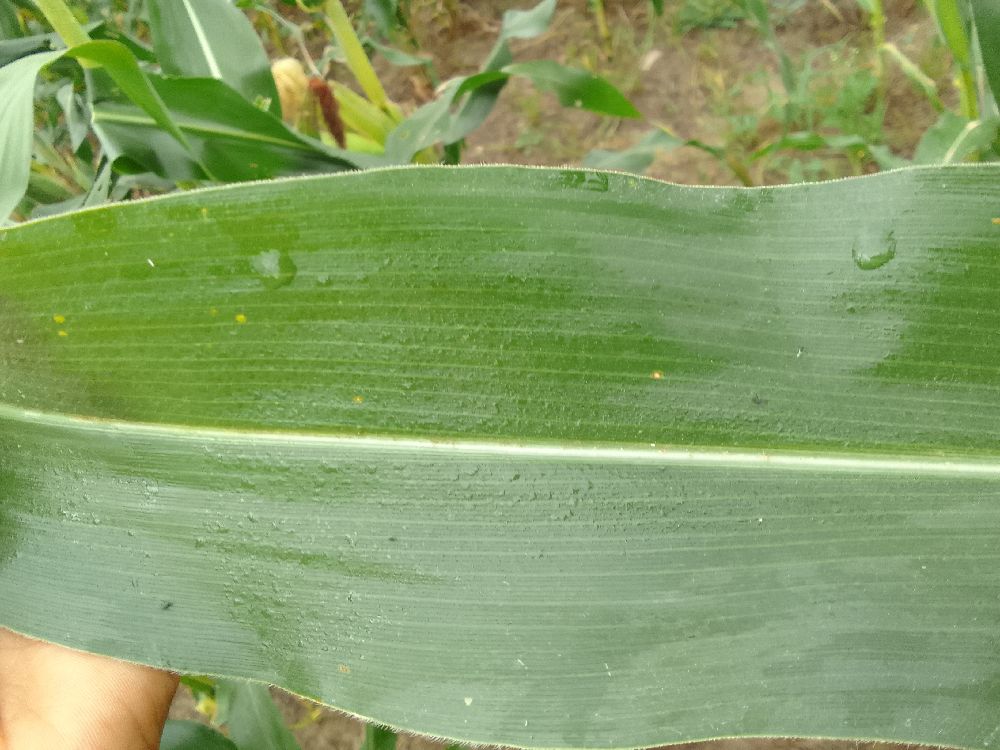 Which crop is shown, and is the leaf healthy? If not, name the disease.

maize, healthy
